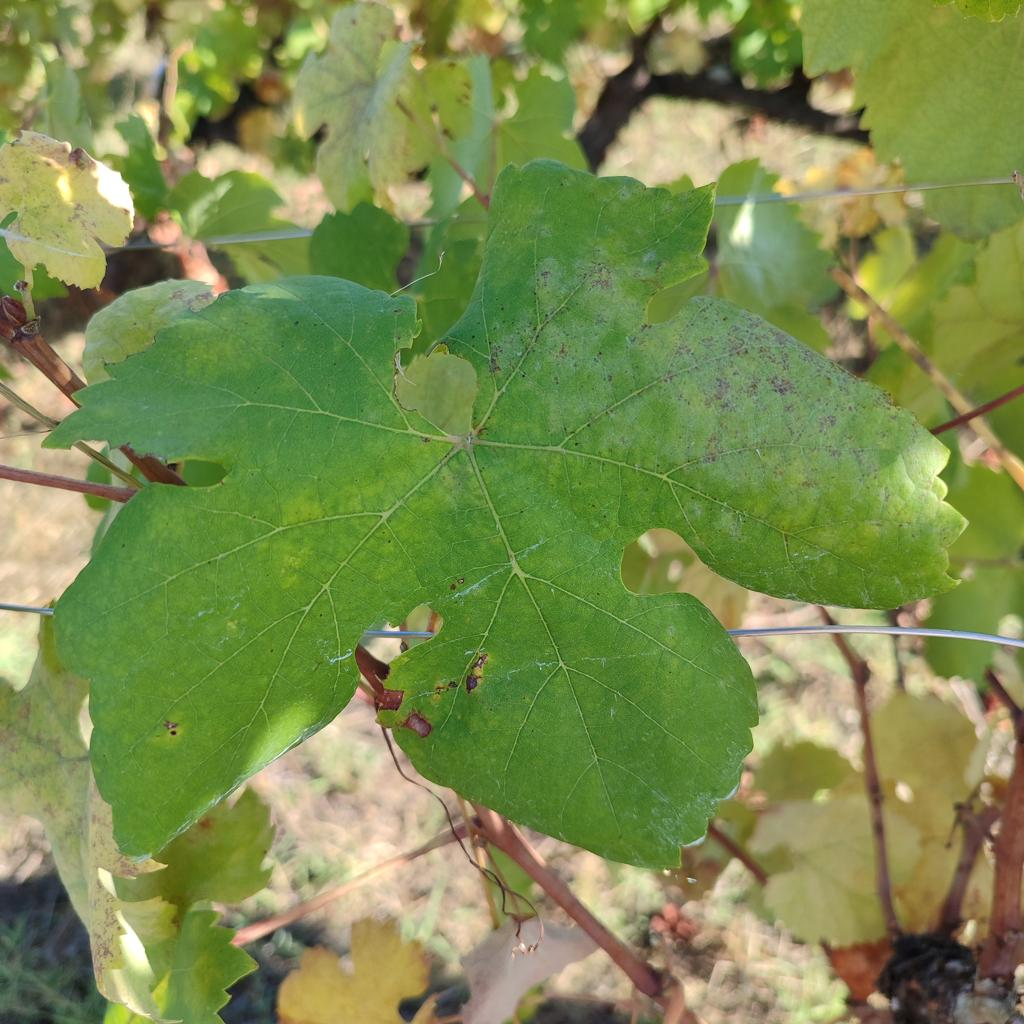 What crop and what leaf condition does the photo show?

grapevine, powdery mildew
